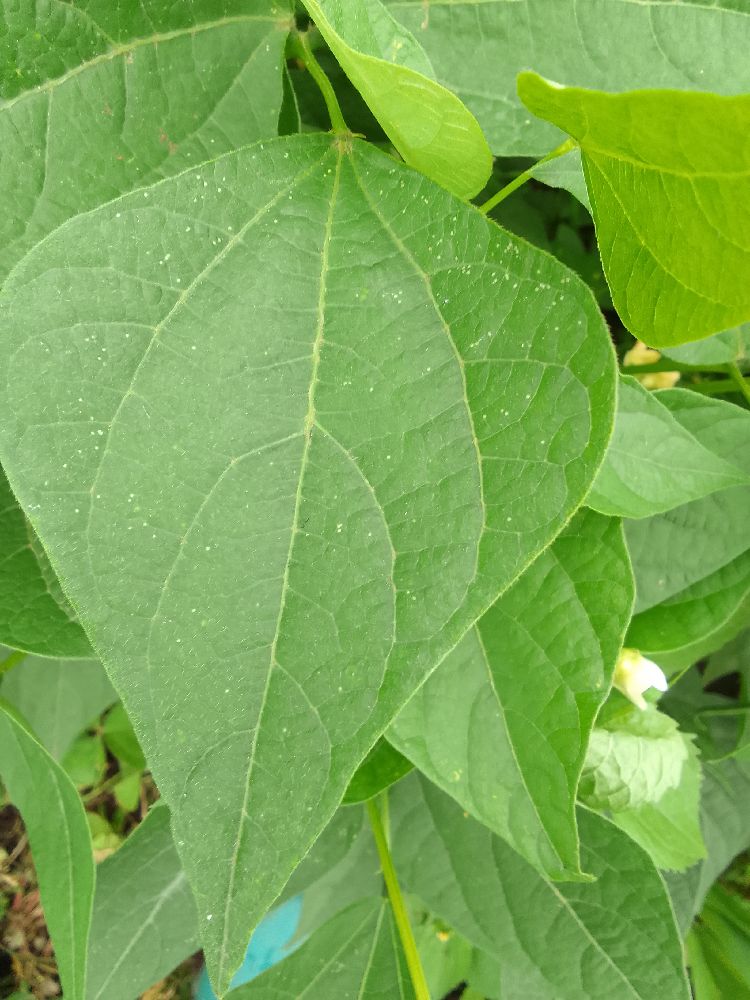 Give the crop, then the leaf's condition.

common bean, healthy
